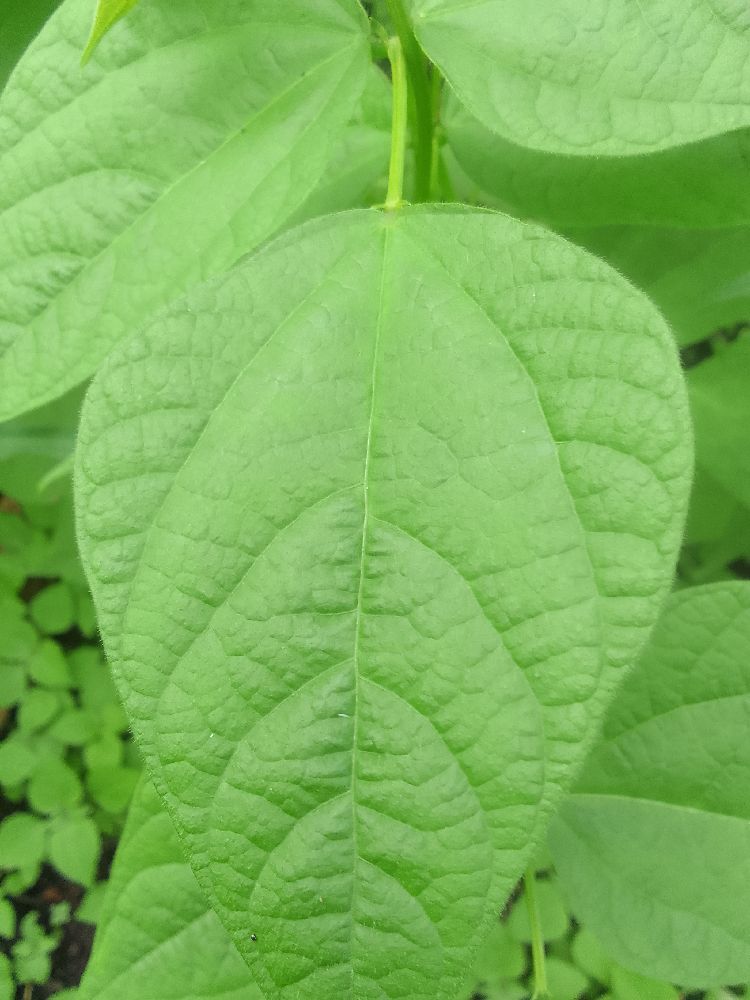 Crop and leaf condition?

common bean, healthy
